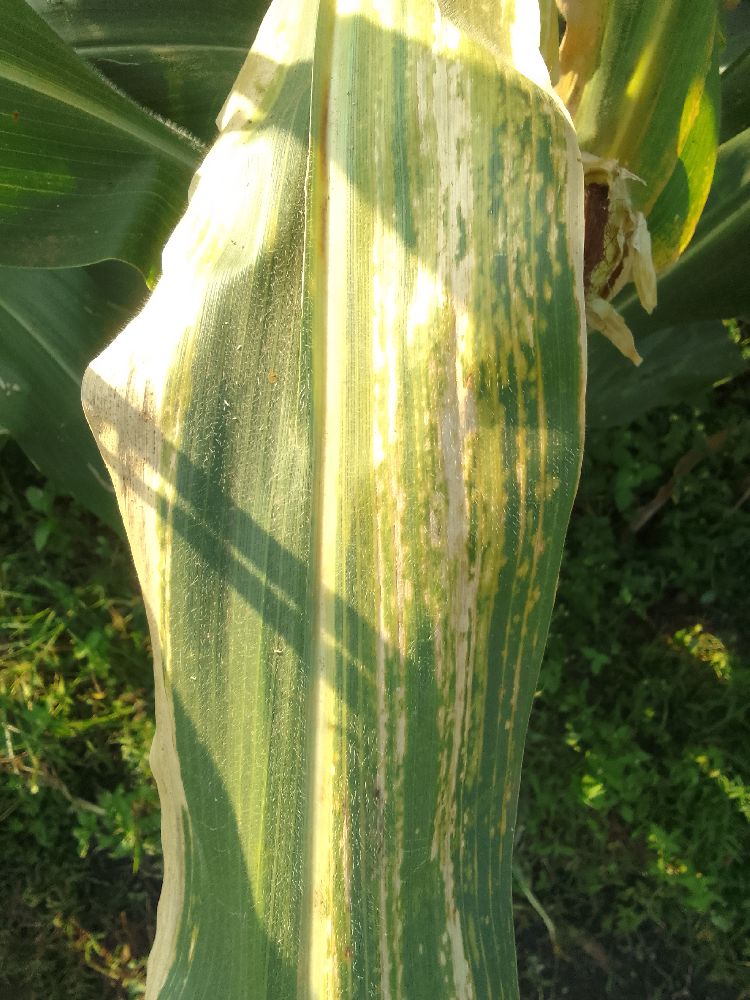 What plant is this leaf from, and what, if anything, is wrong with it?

maize, maize lethal necrosis
